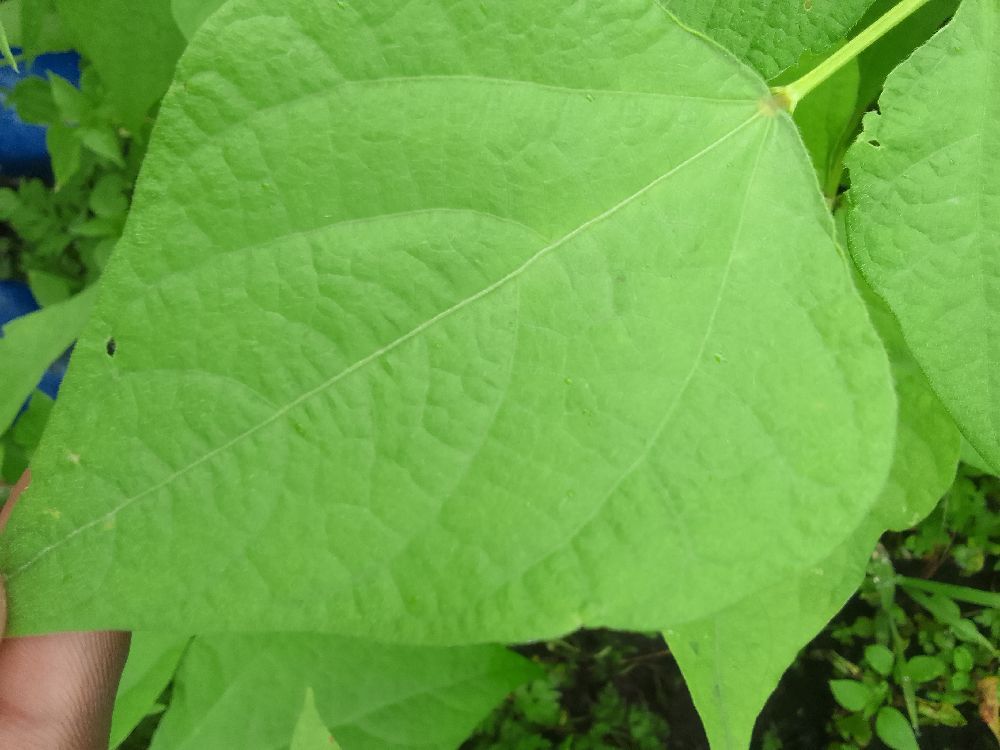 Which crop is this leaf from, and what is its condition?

common bean, healthy
